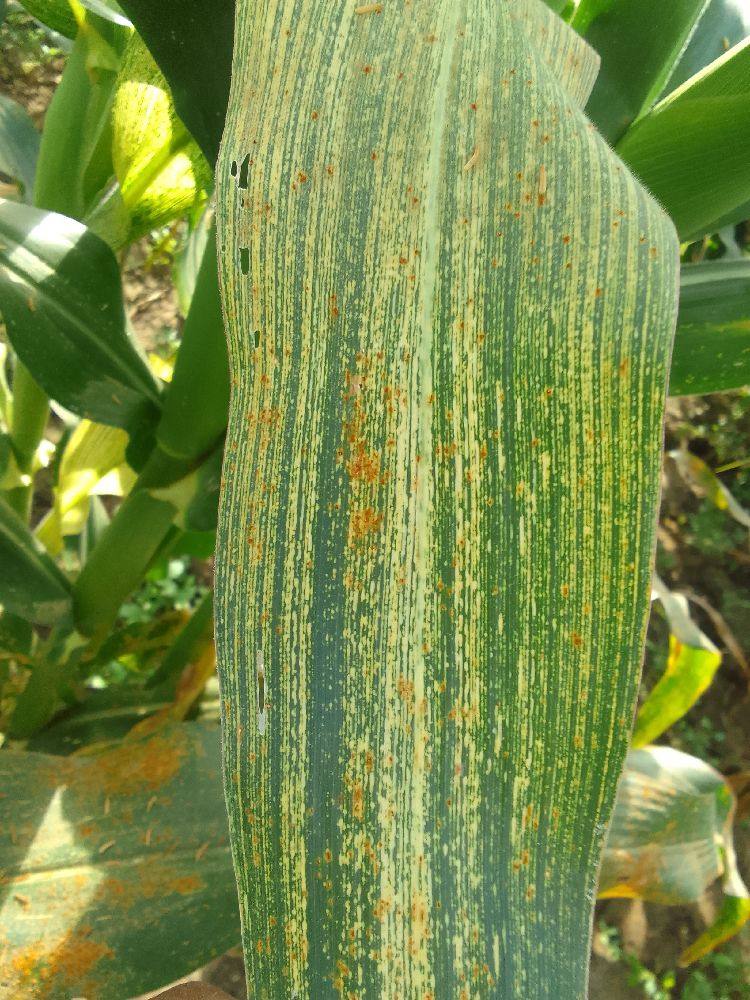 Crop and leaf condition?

maize, maize streak virus
